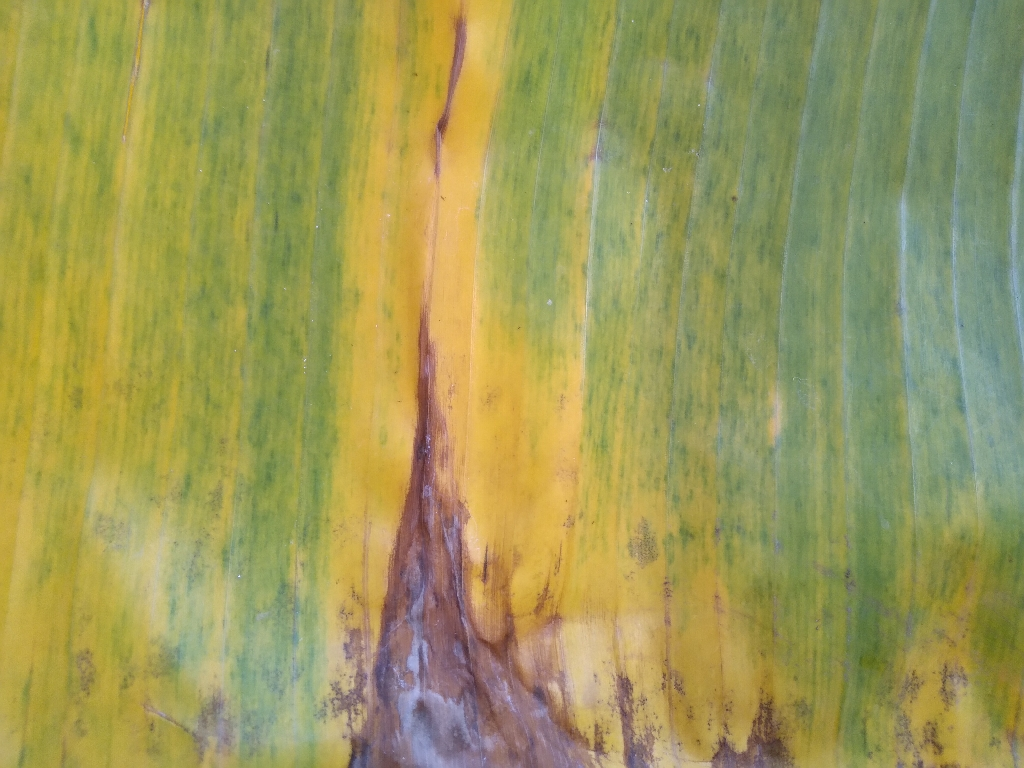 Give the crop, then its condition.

banana, fusarium wilt race 1
